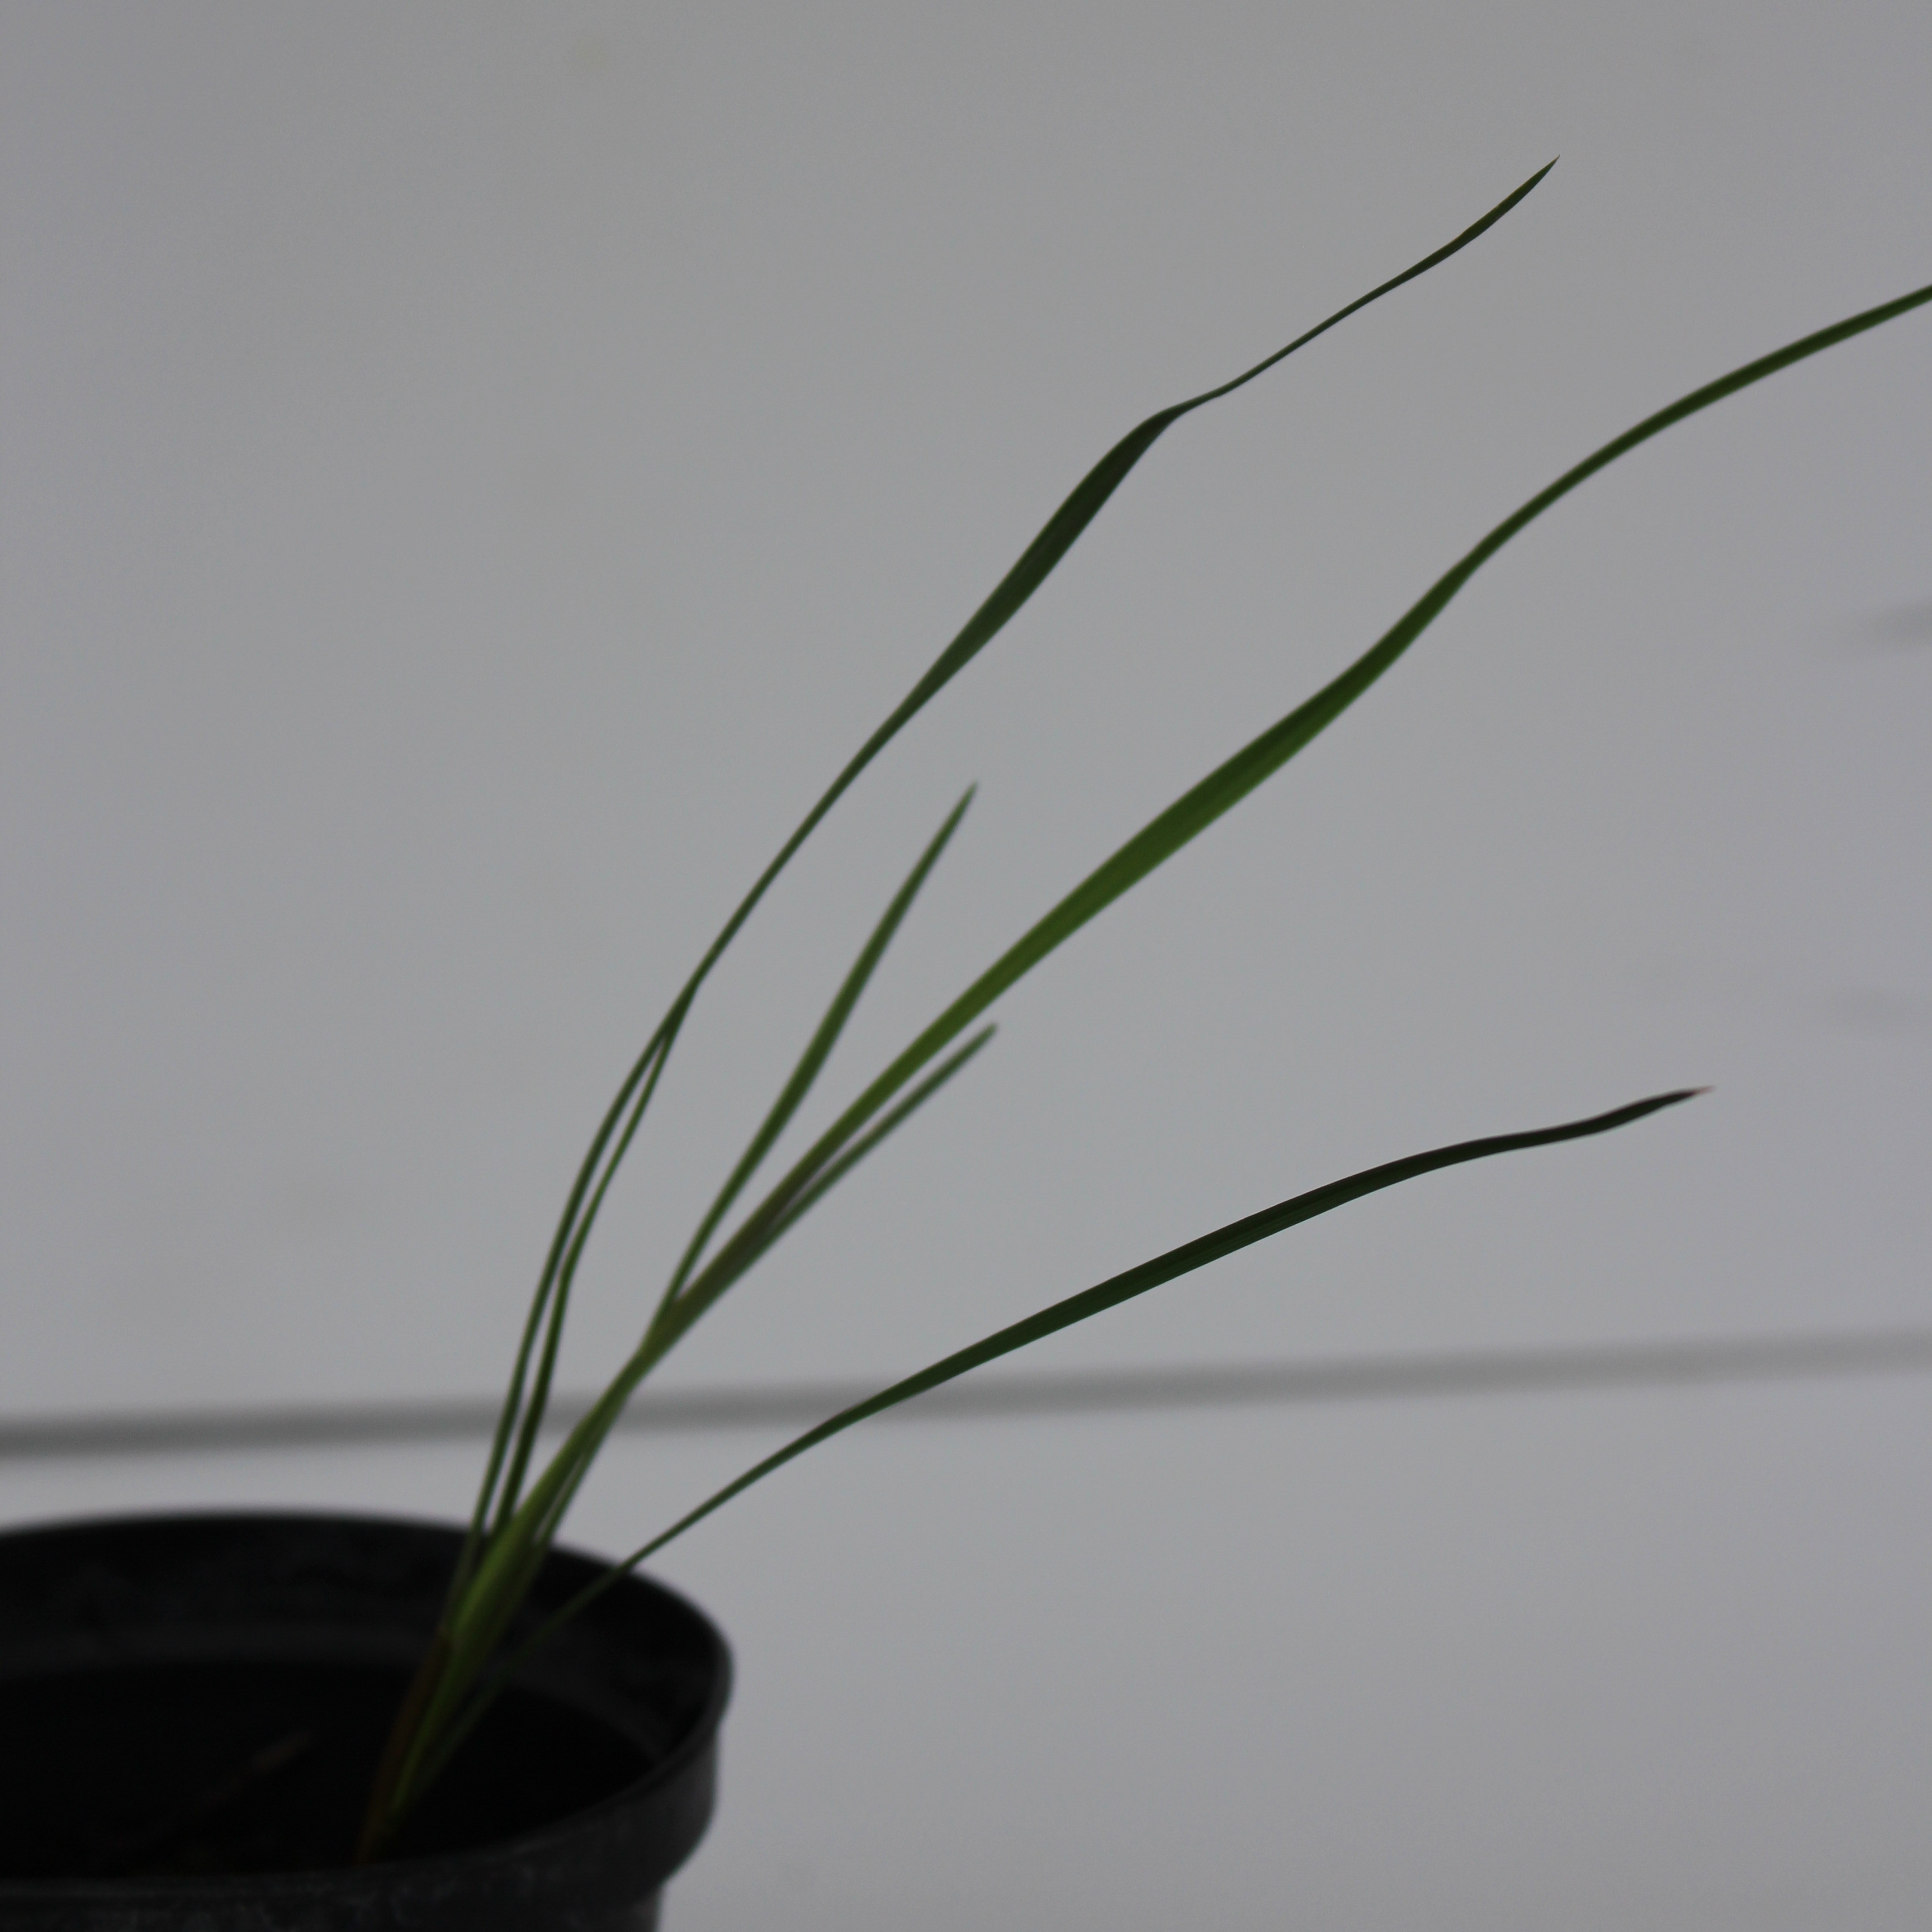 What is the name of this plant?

Lolium multiflorum
